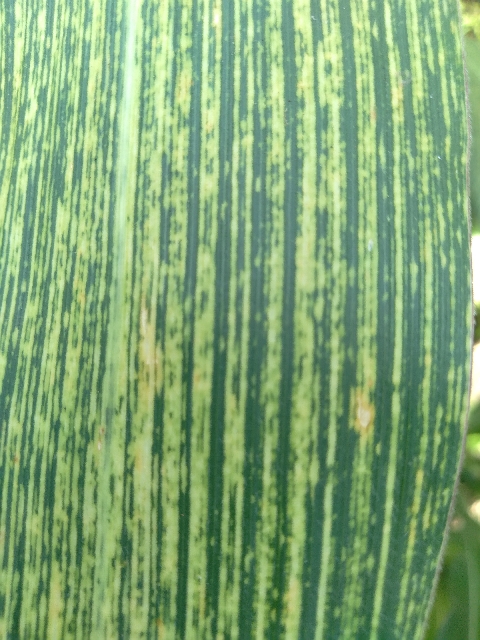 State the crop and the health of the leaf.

maize, maize streak virus
